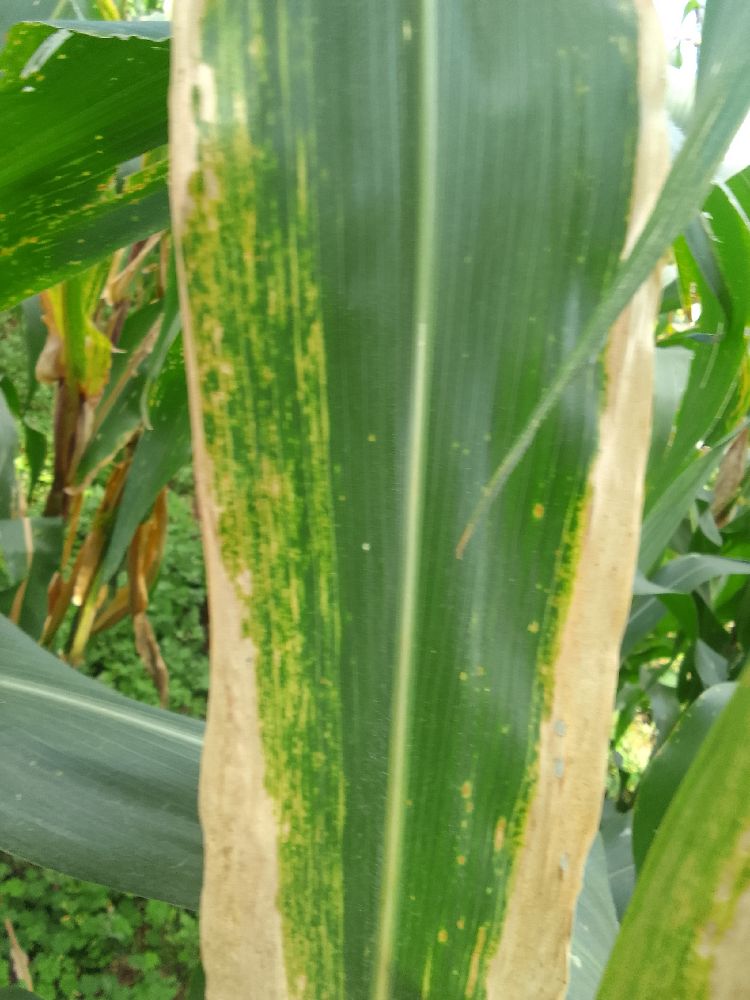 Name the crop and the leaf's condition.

maize, maize lethal necrosis
